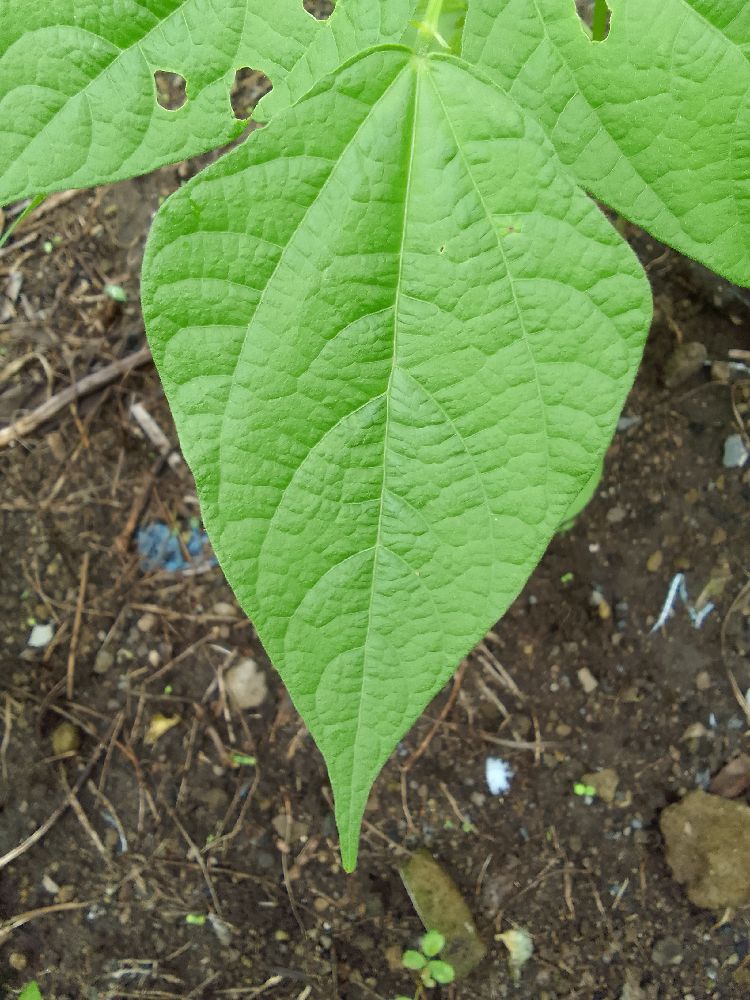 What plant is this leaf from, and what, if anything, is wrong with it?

common bean, healthy
